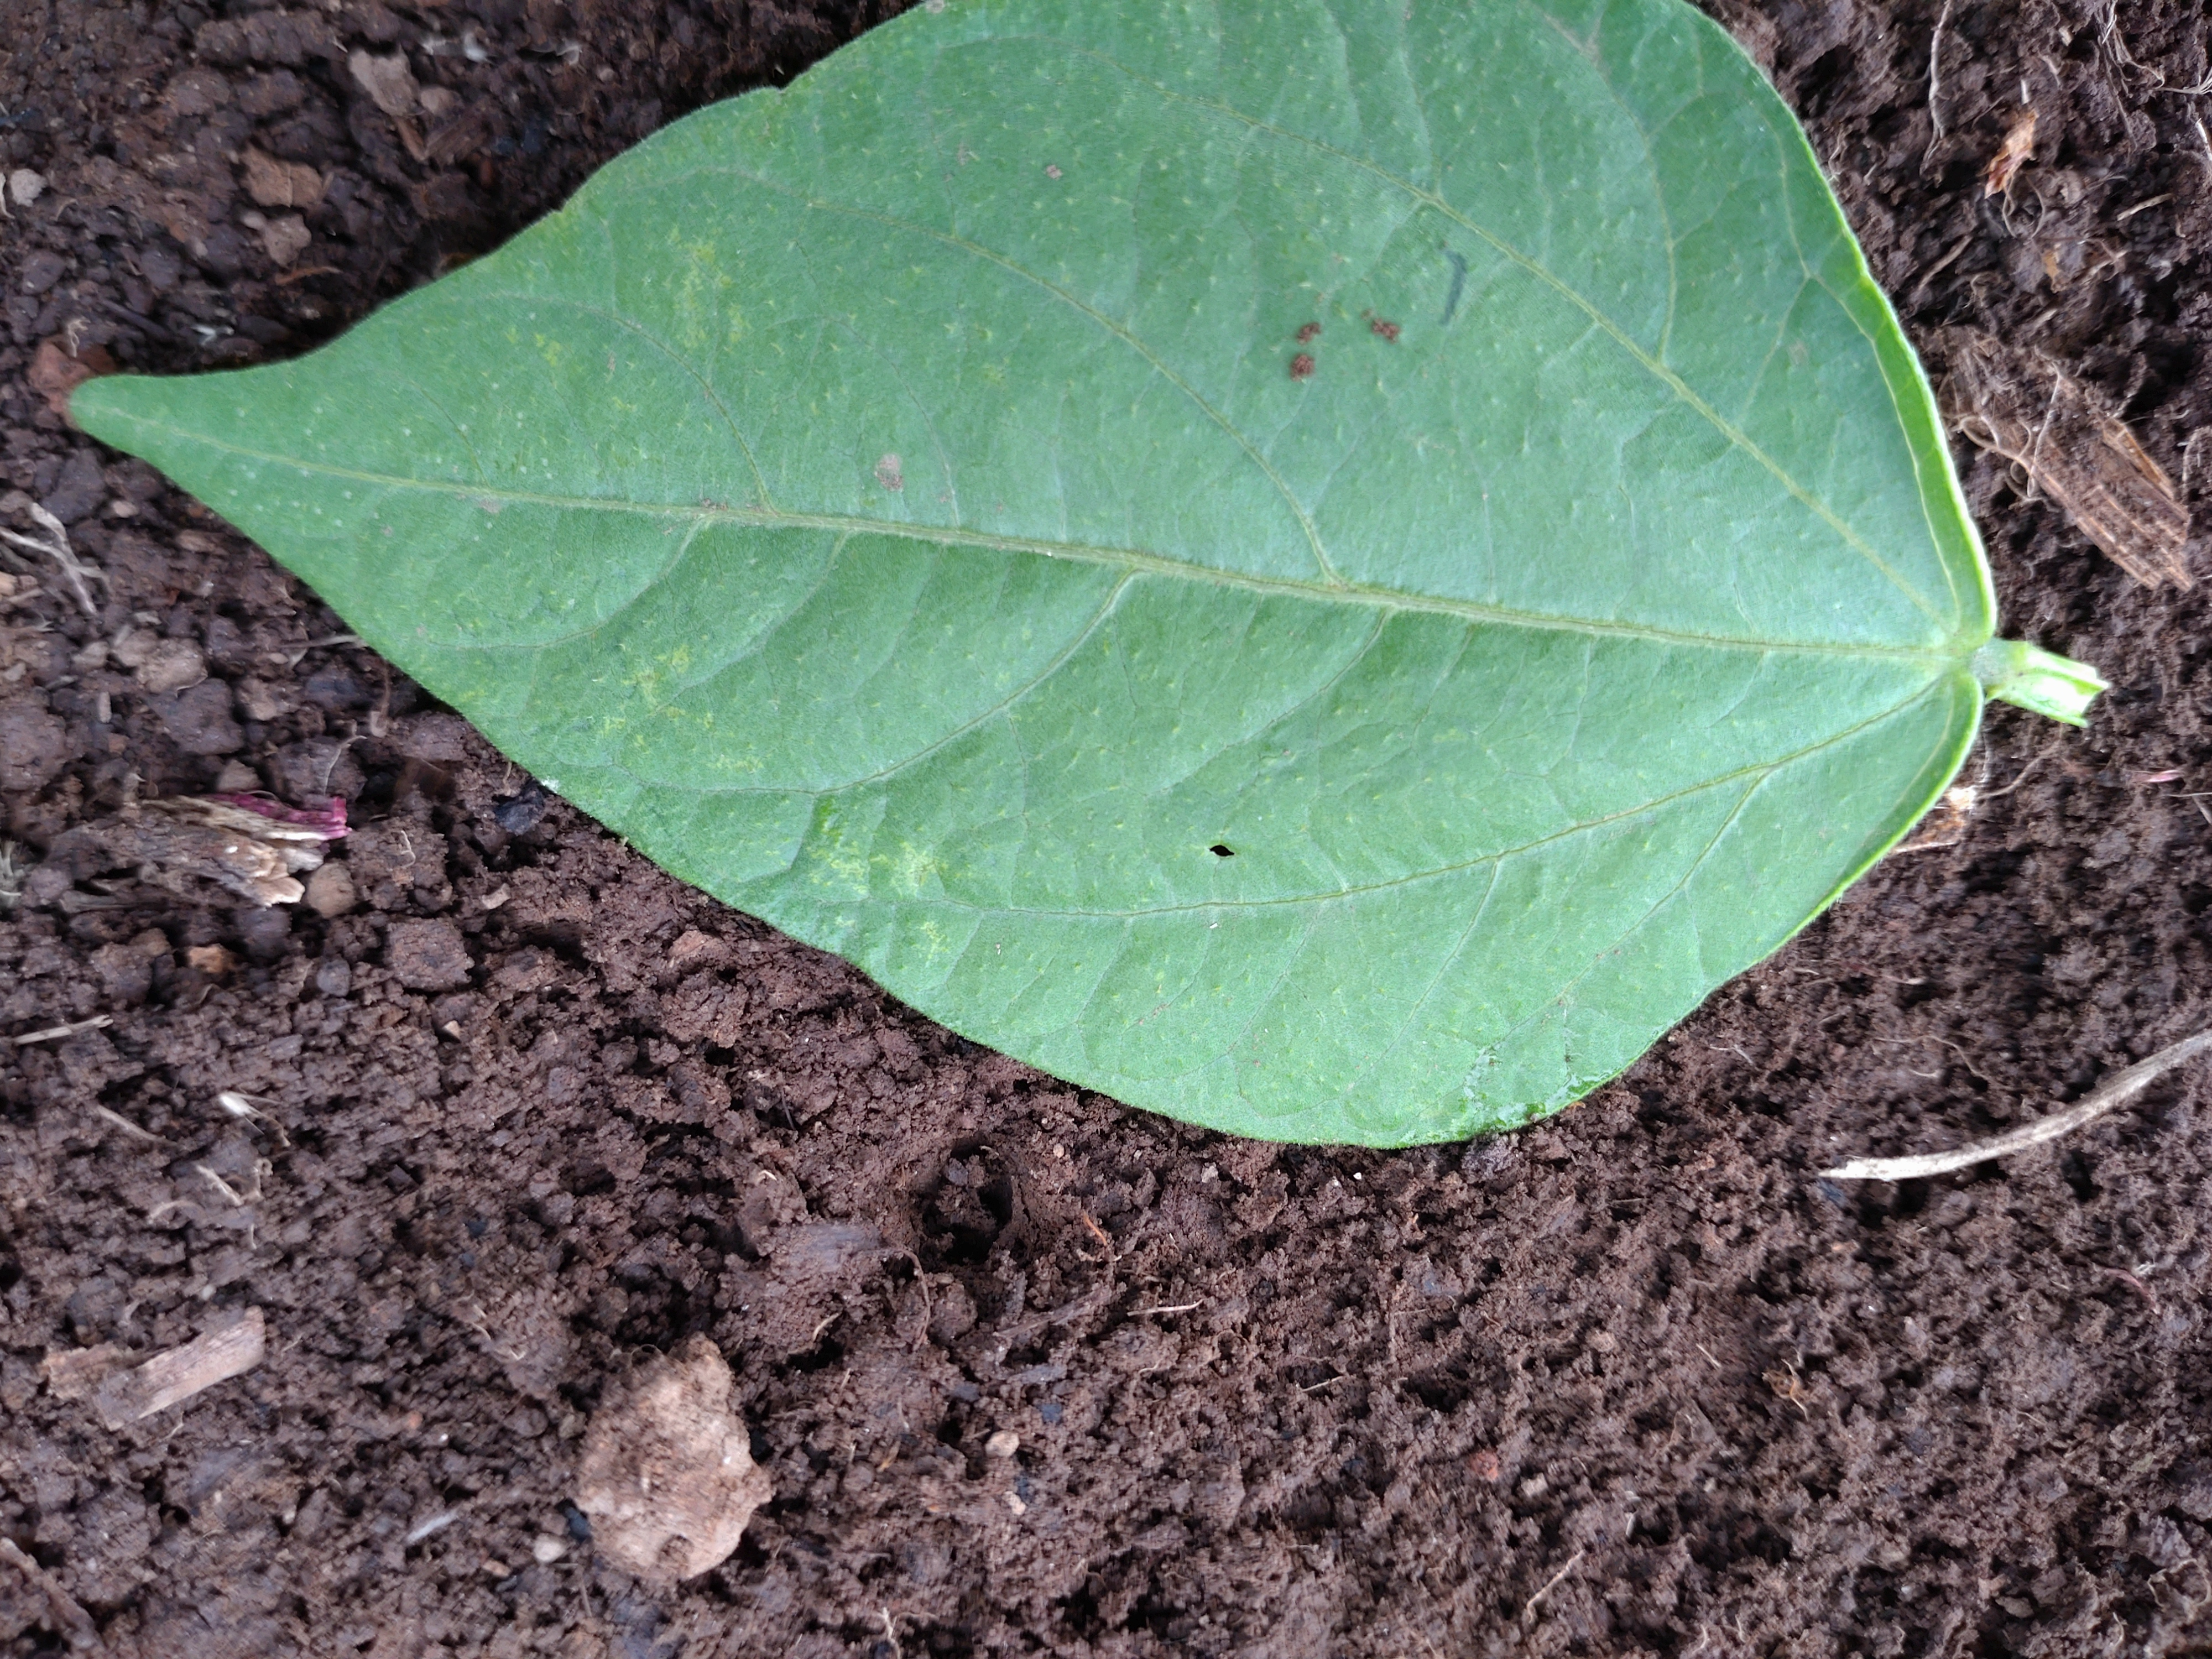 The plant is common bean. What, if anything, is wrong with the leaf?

healthy
